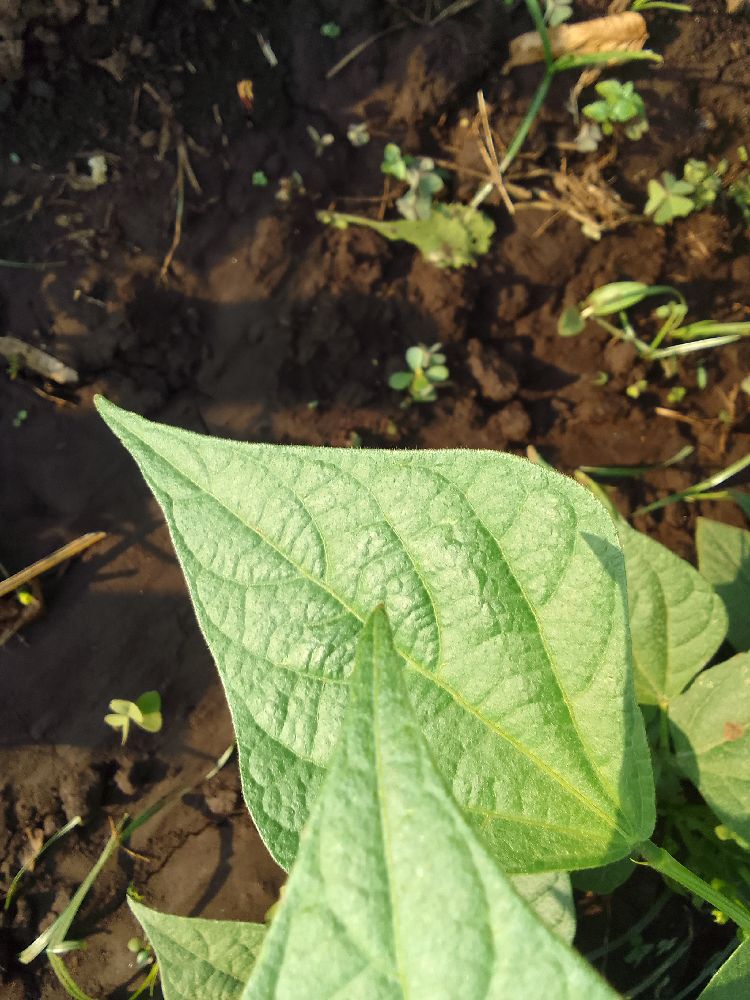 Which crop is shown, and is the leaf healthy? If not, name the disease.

common bean, healthy
